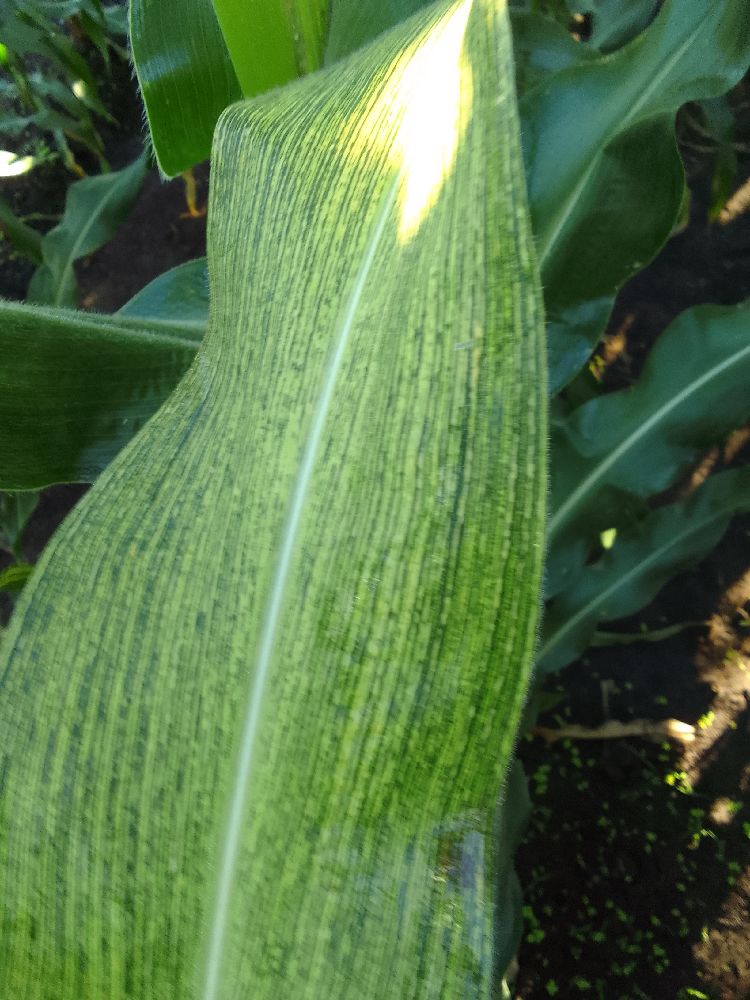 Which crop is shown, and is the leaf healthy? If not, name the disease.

maize, maize streak virus
